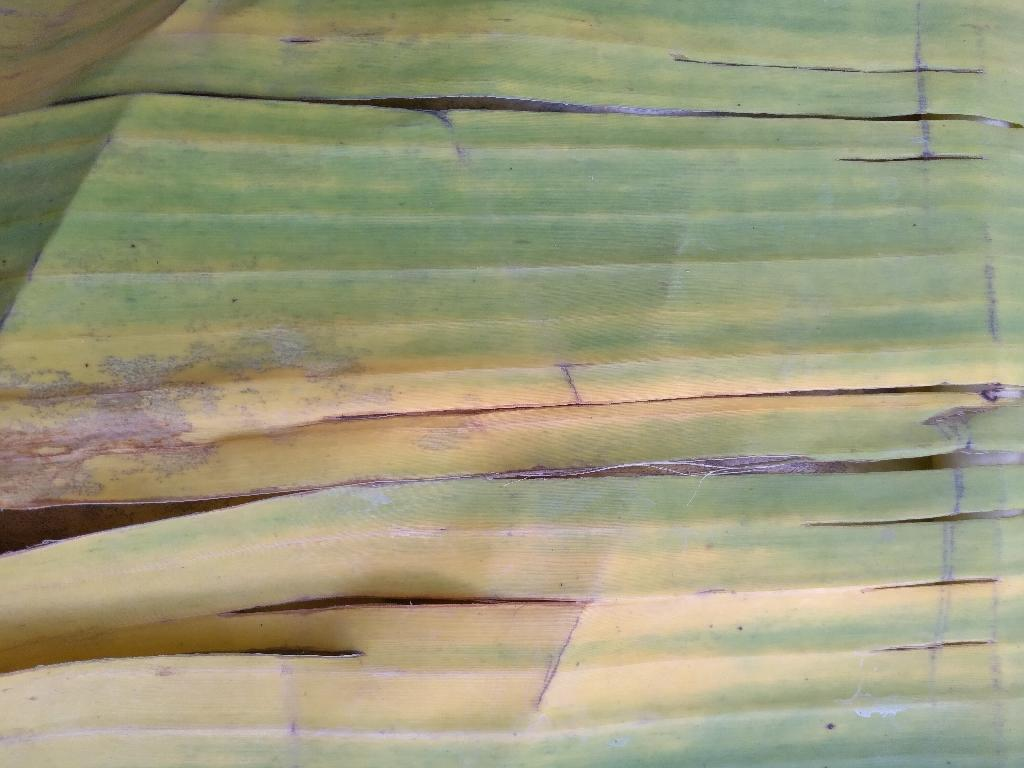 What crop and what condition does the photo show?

banana, fusarium wilt race 1
